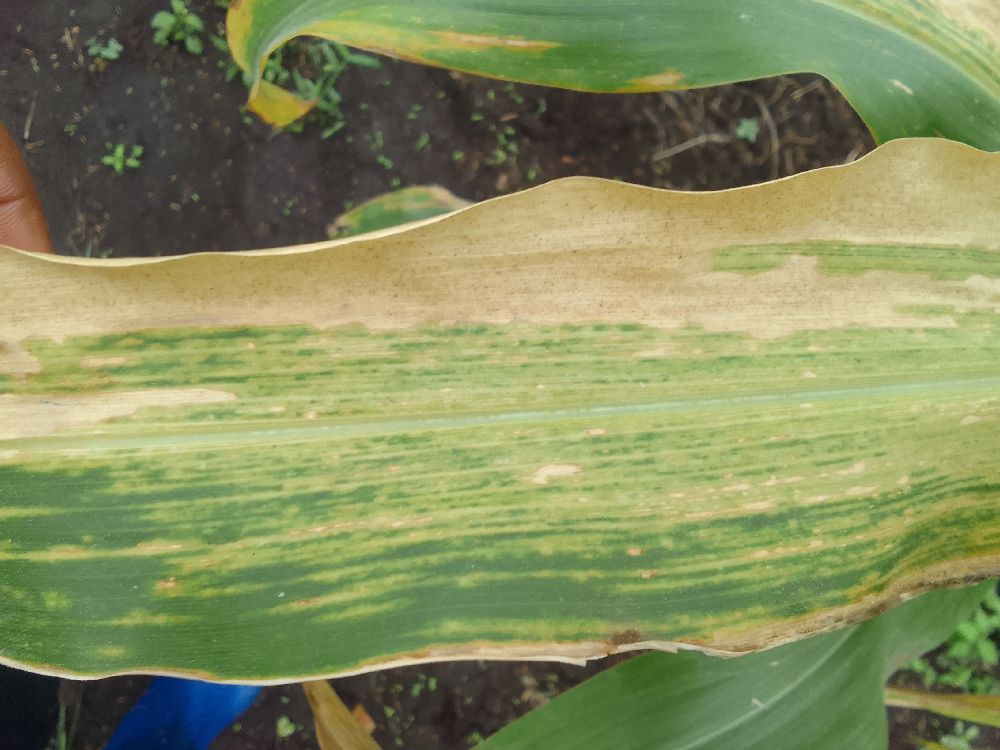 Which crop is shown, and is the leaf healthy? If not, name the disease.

maize, maize lethal necrosis
